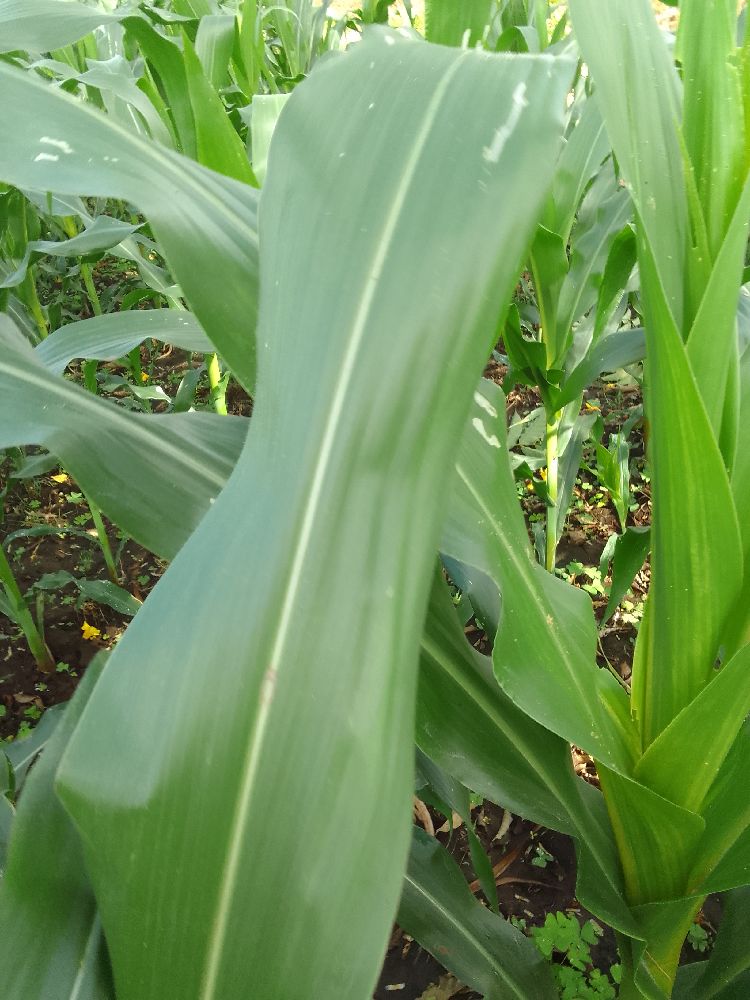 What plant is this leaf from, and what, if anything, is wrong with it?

maize, healthy
